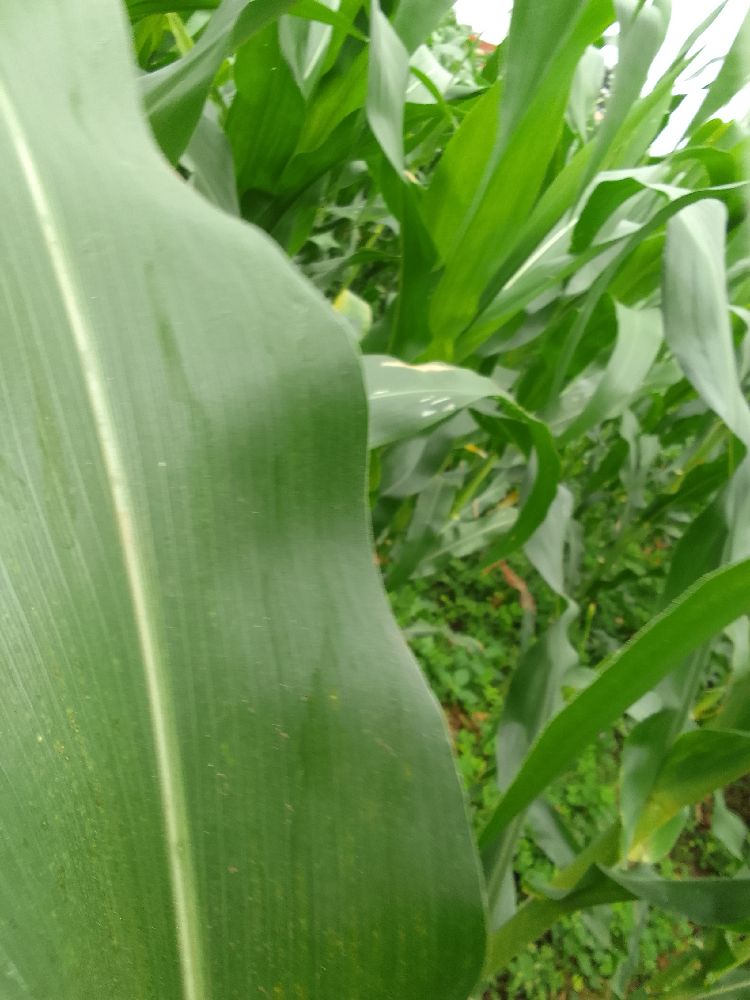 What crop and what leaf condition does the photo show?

maize, healthy
